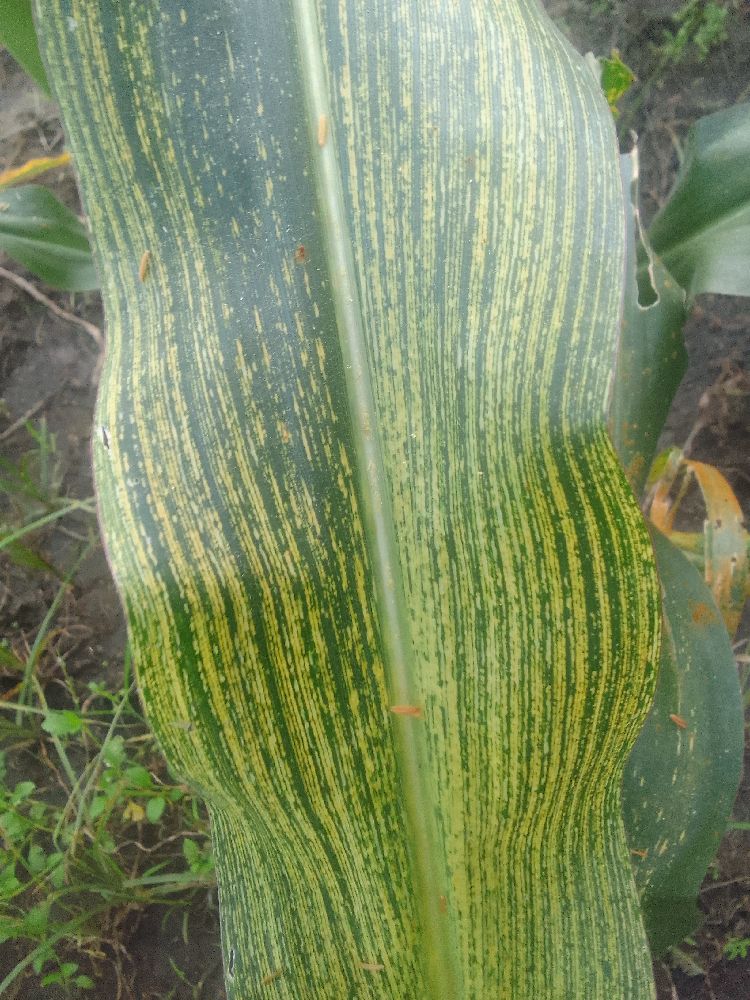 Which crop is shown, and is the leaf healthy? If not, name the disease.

maize, maize streak virus
